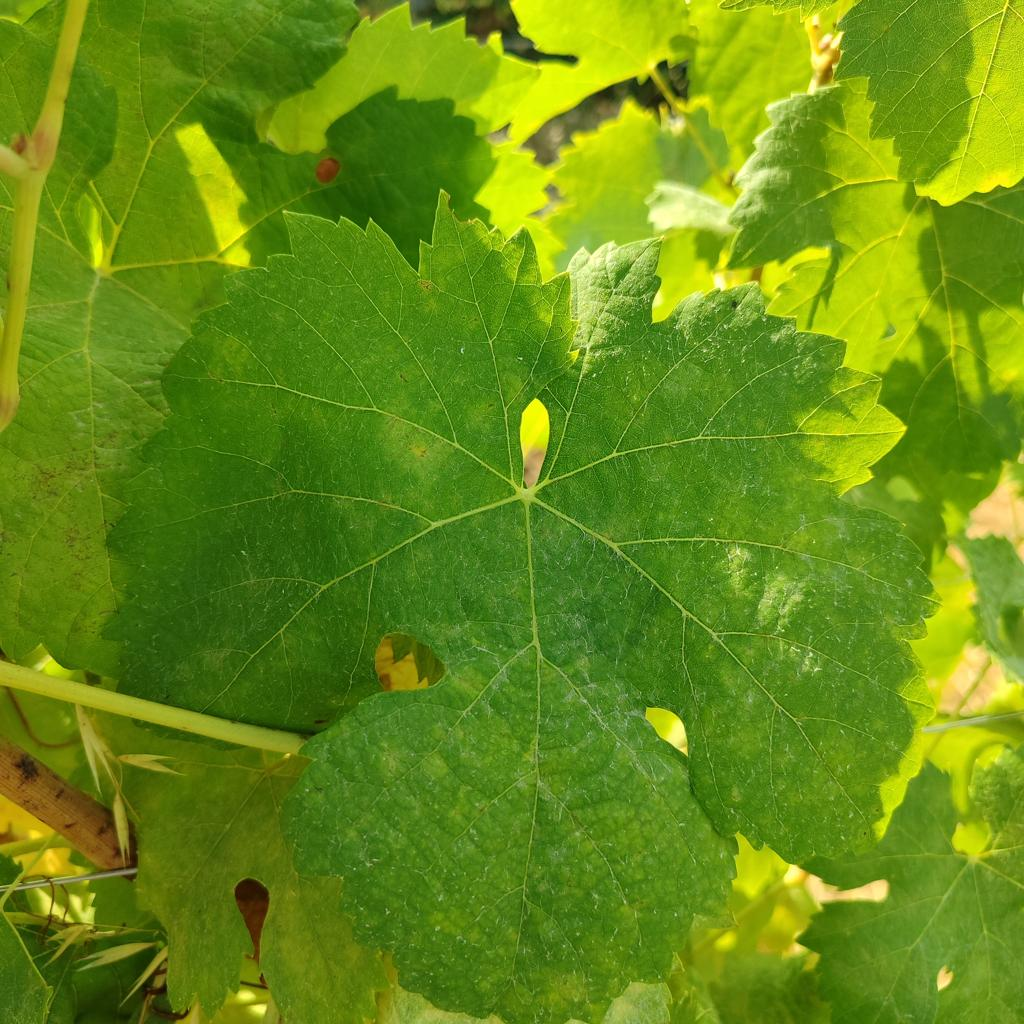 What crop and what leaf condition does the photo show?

grapevine, powdery mildew
